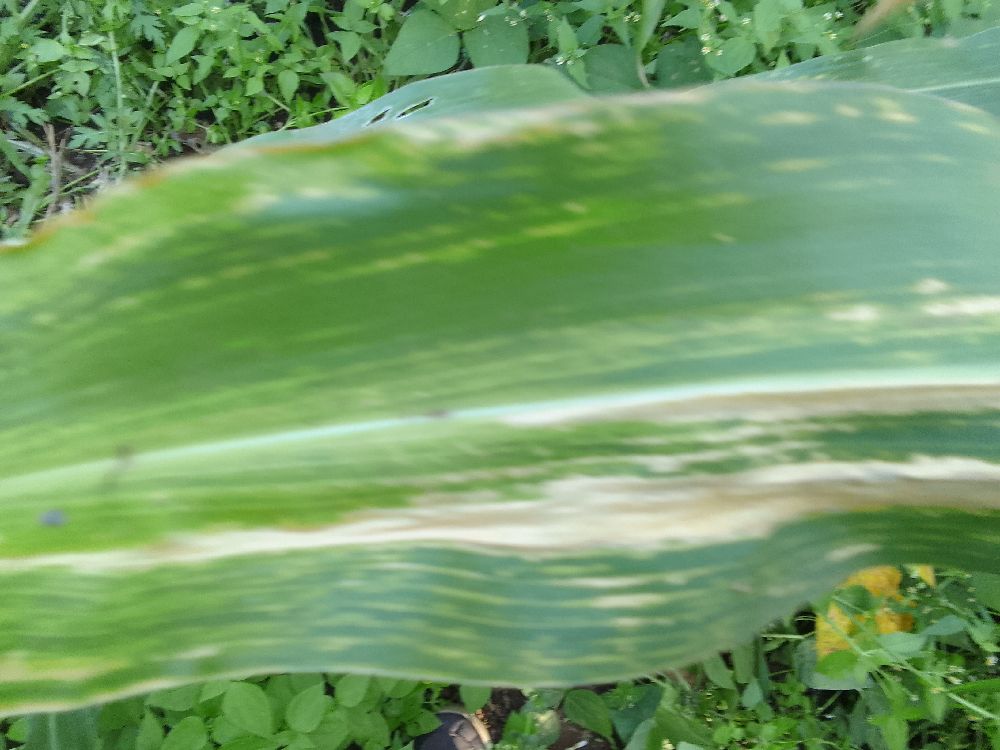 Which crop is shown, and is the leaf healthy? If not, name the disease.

maize, maize lethal necrosis
